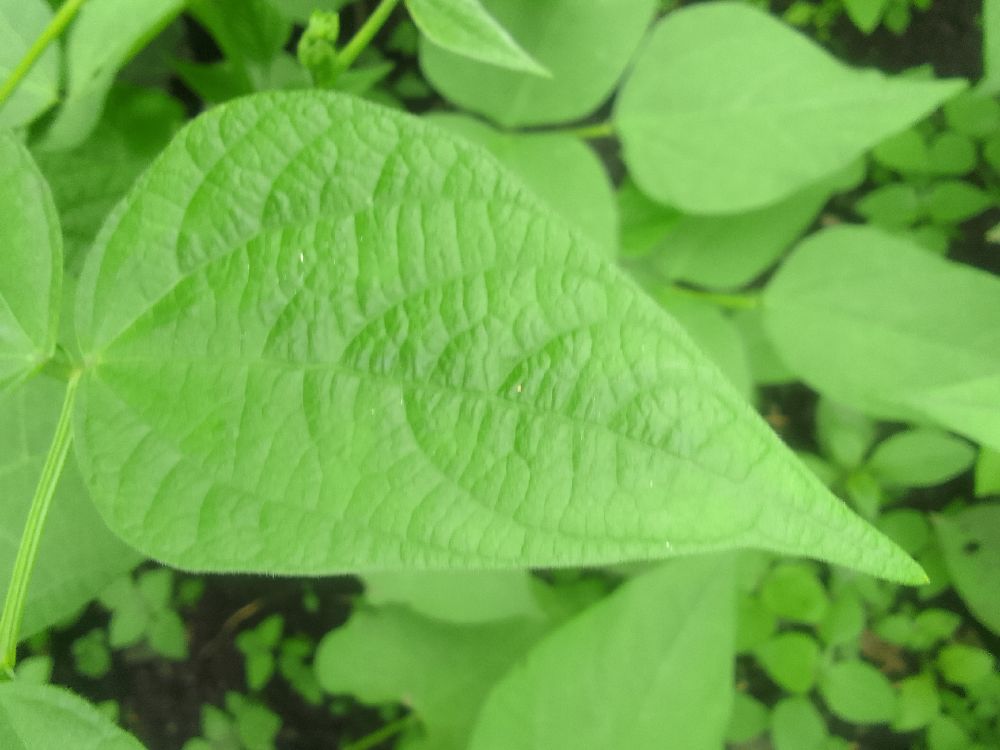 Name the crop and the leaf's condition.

common bean, healthy
